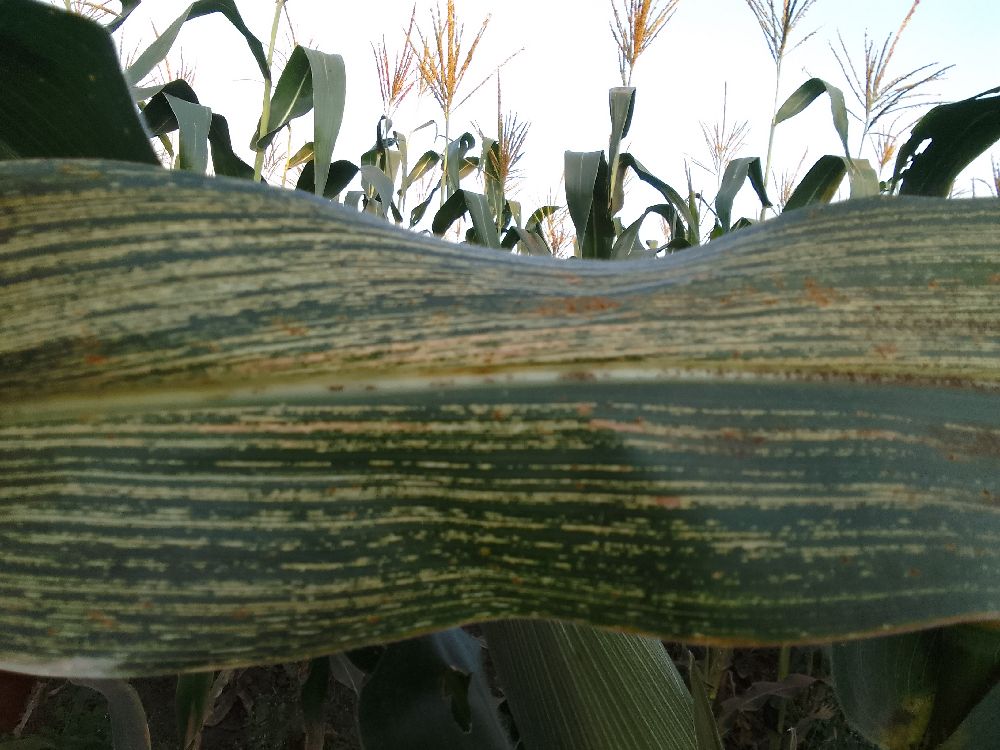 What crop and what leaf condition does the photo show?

maize, maize streak virus
